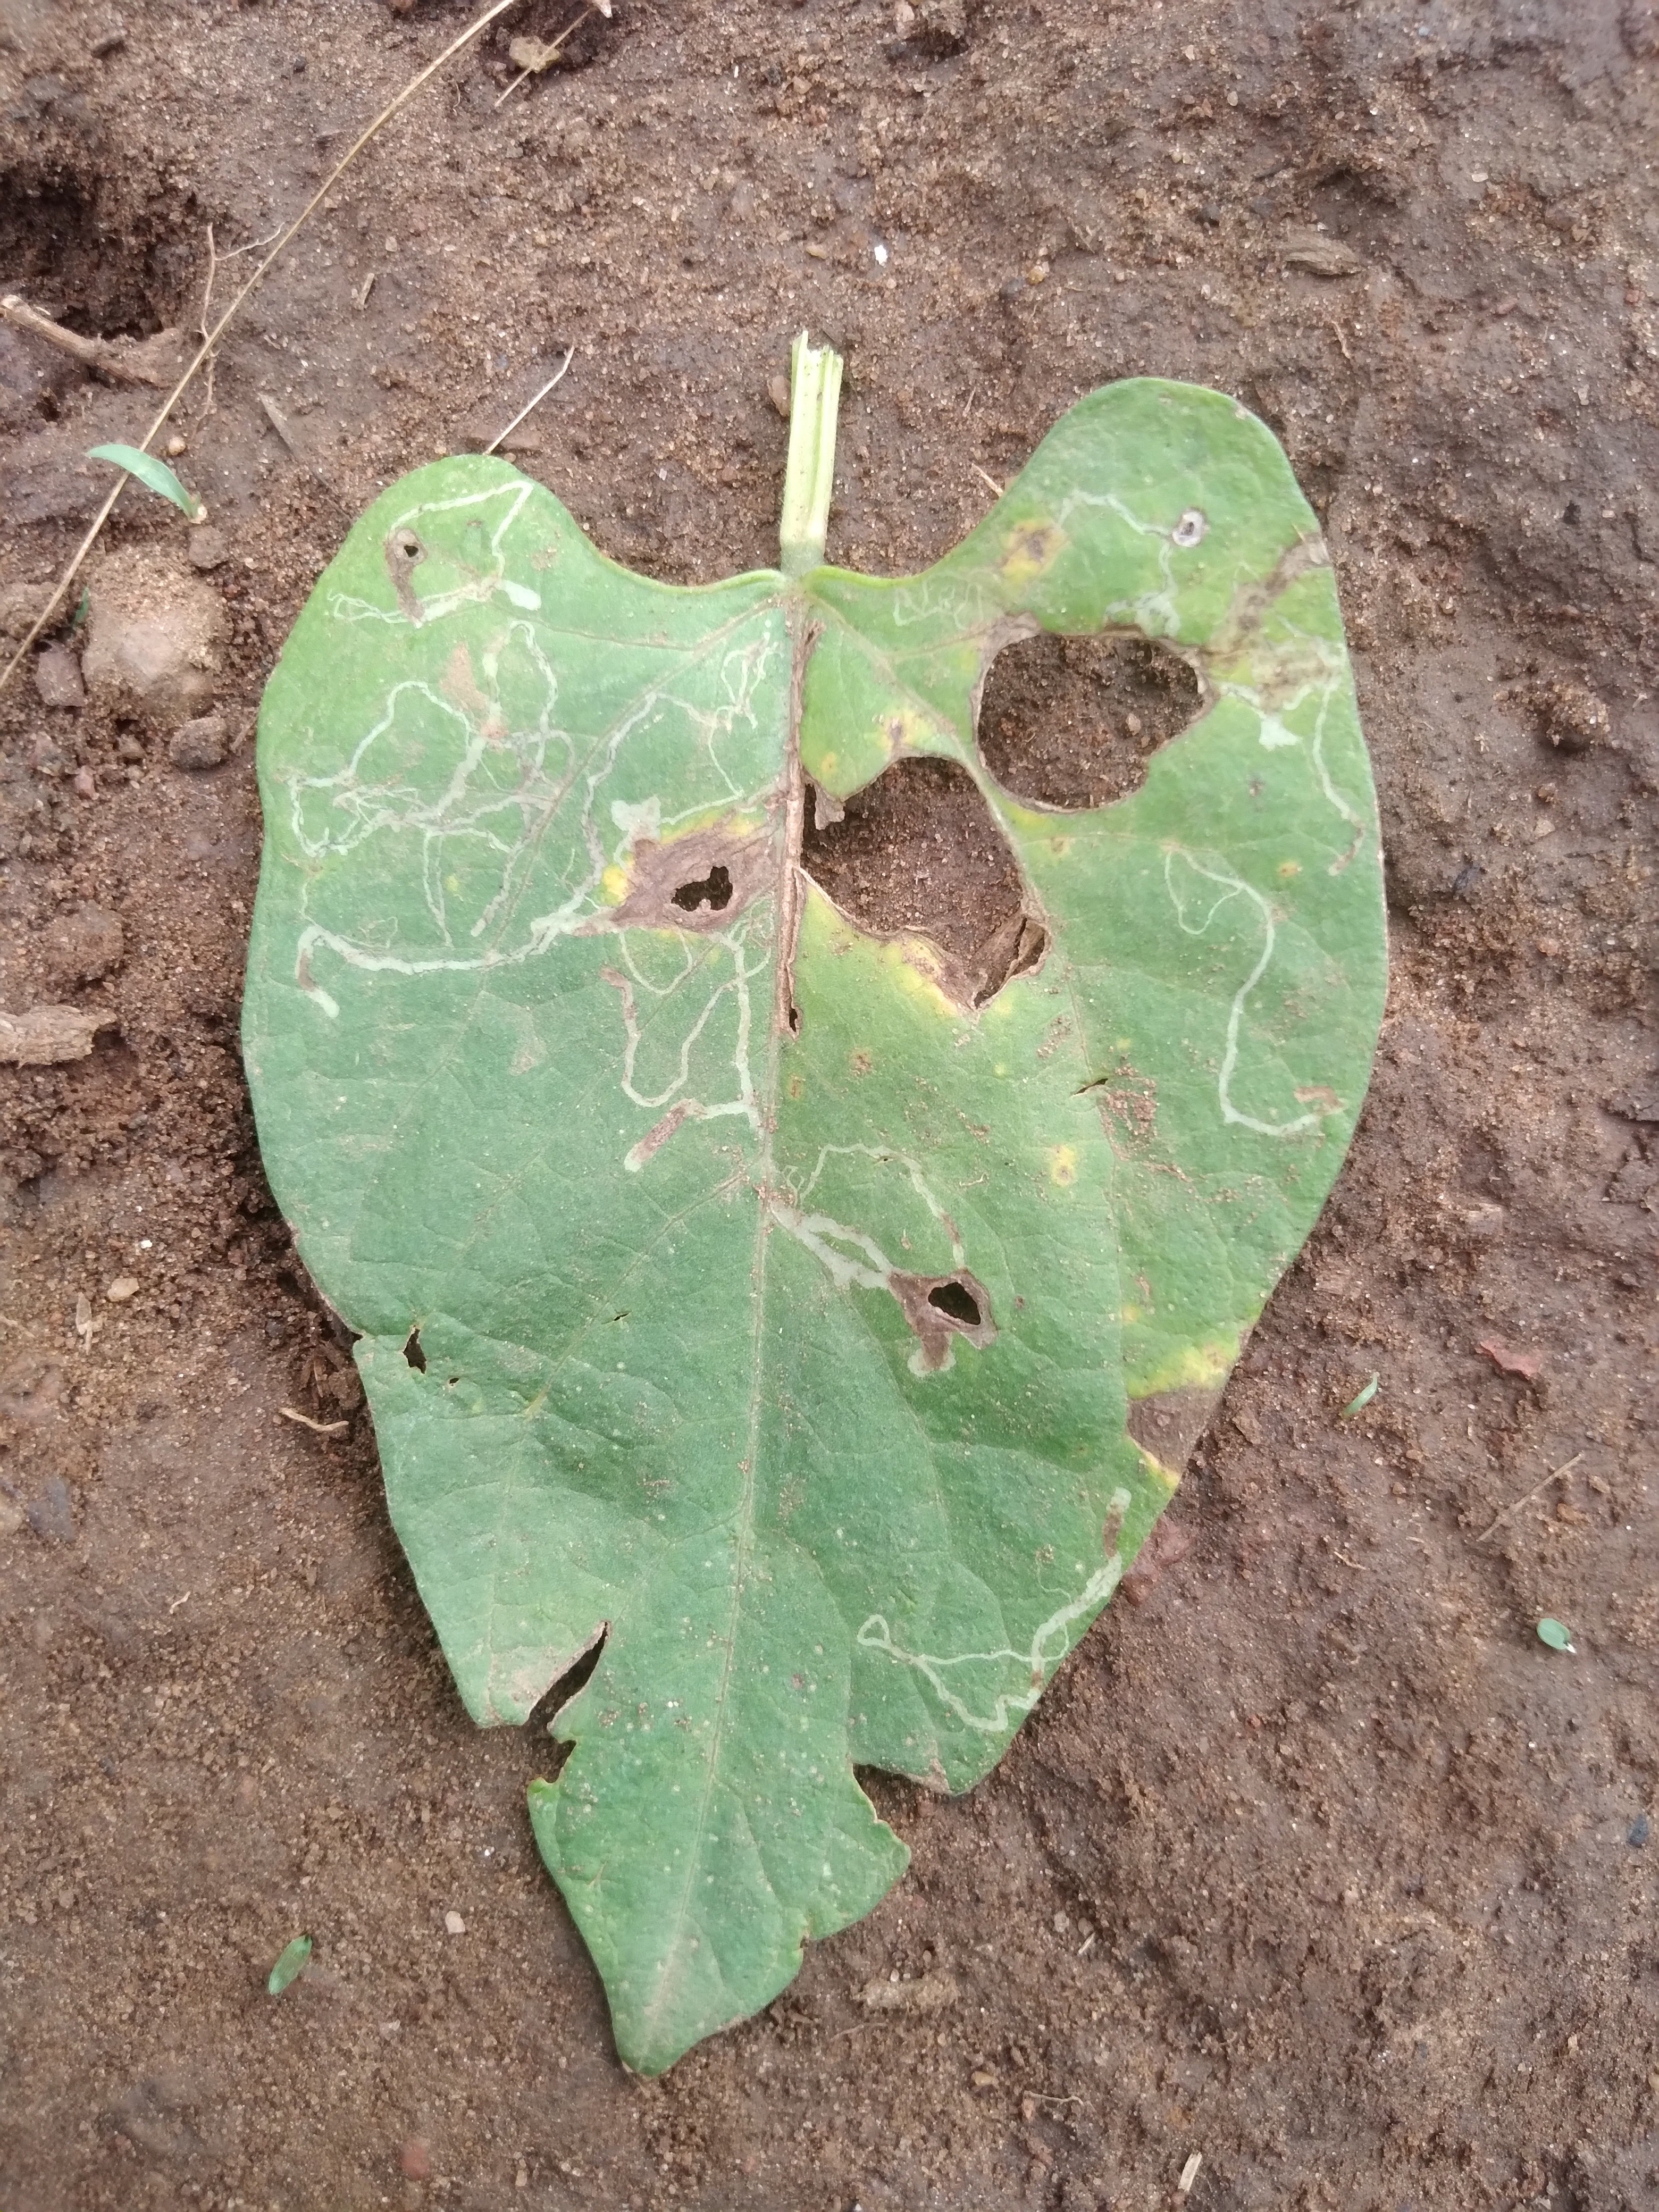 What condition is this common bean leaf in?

rust
